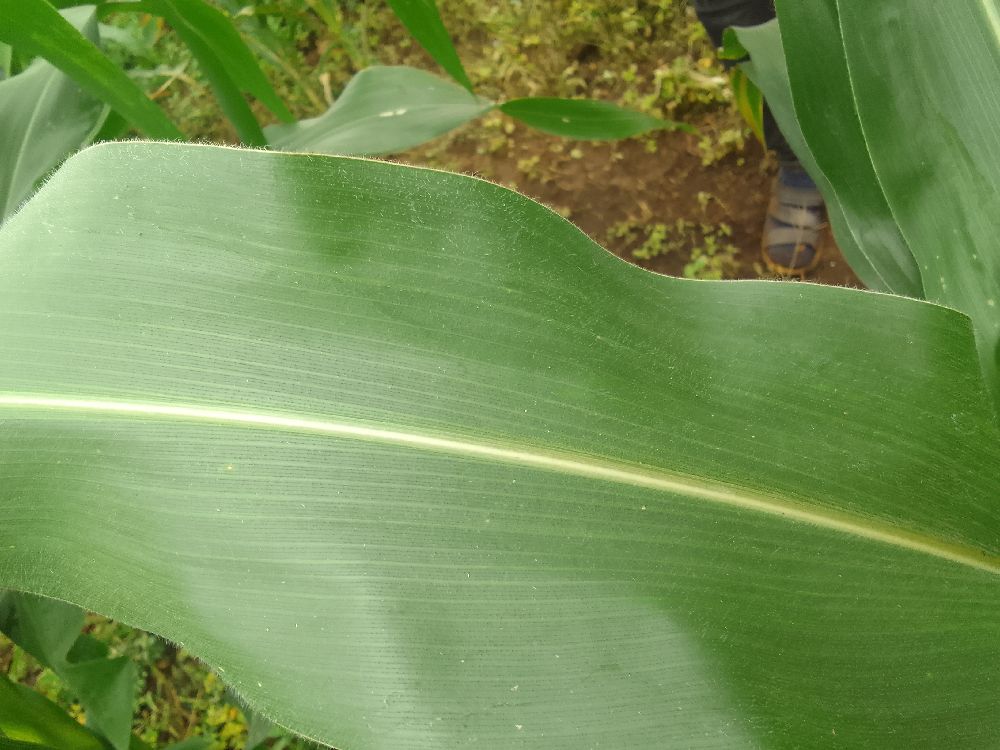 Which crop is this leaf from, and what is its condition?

maize, healthy
